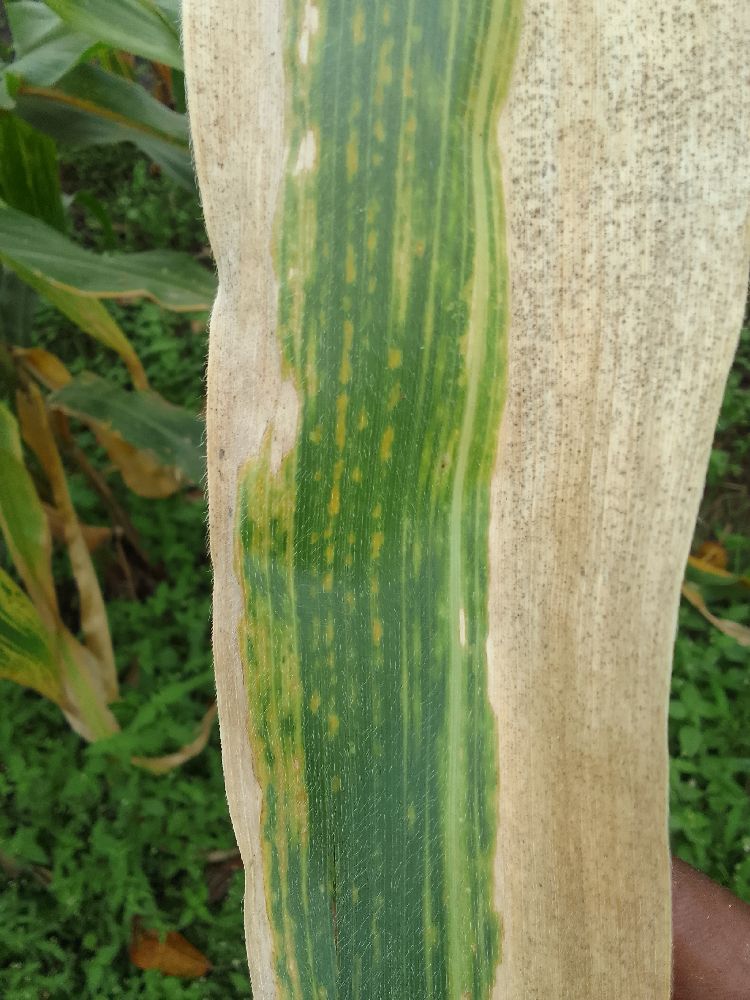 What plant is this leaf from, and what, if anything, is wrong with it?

maize, maize lethal necrosis
